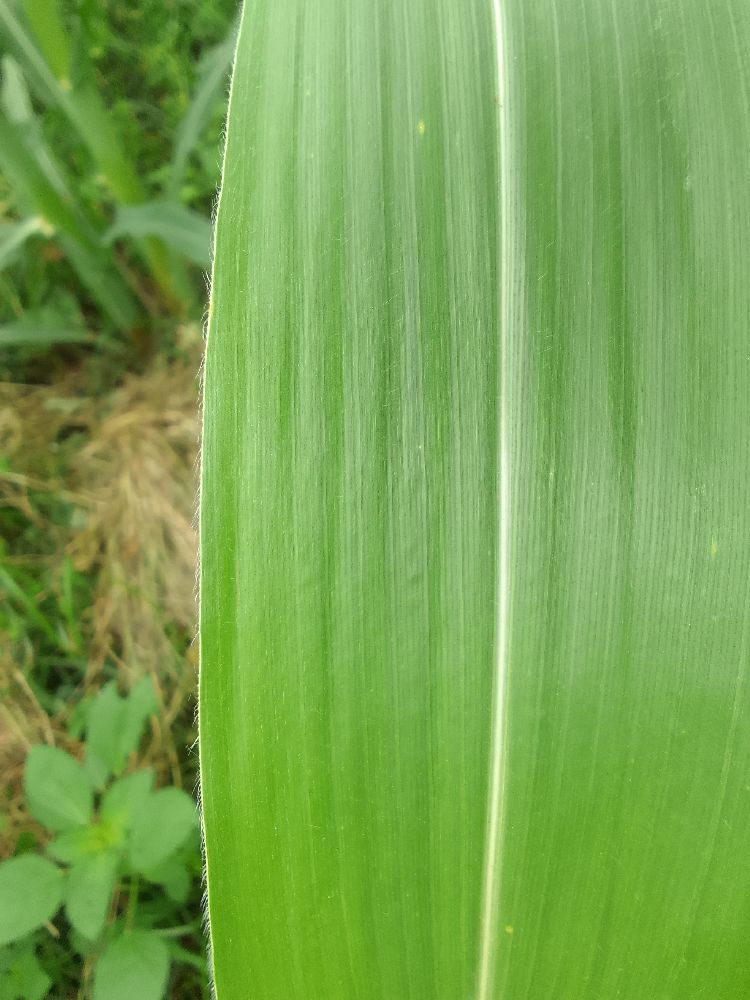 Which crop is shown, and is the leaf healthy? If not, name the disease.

maize, healthy
